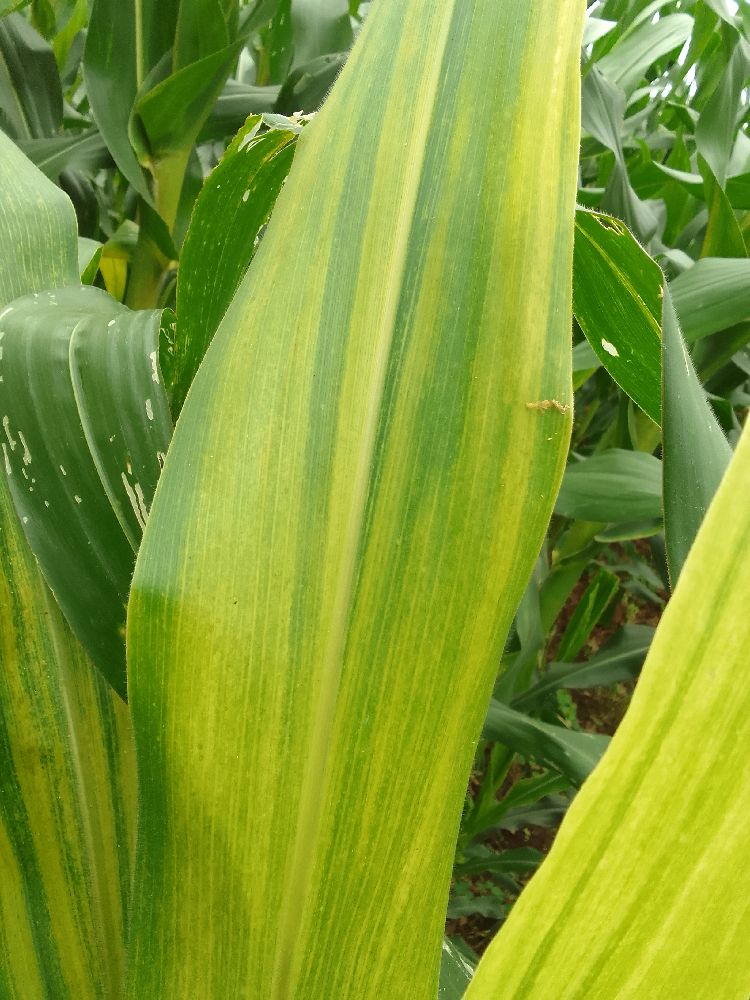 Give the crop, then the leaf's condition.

maize, maize lethal necrosis
